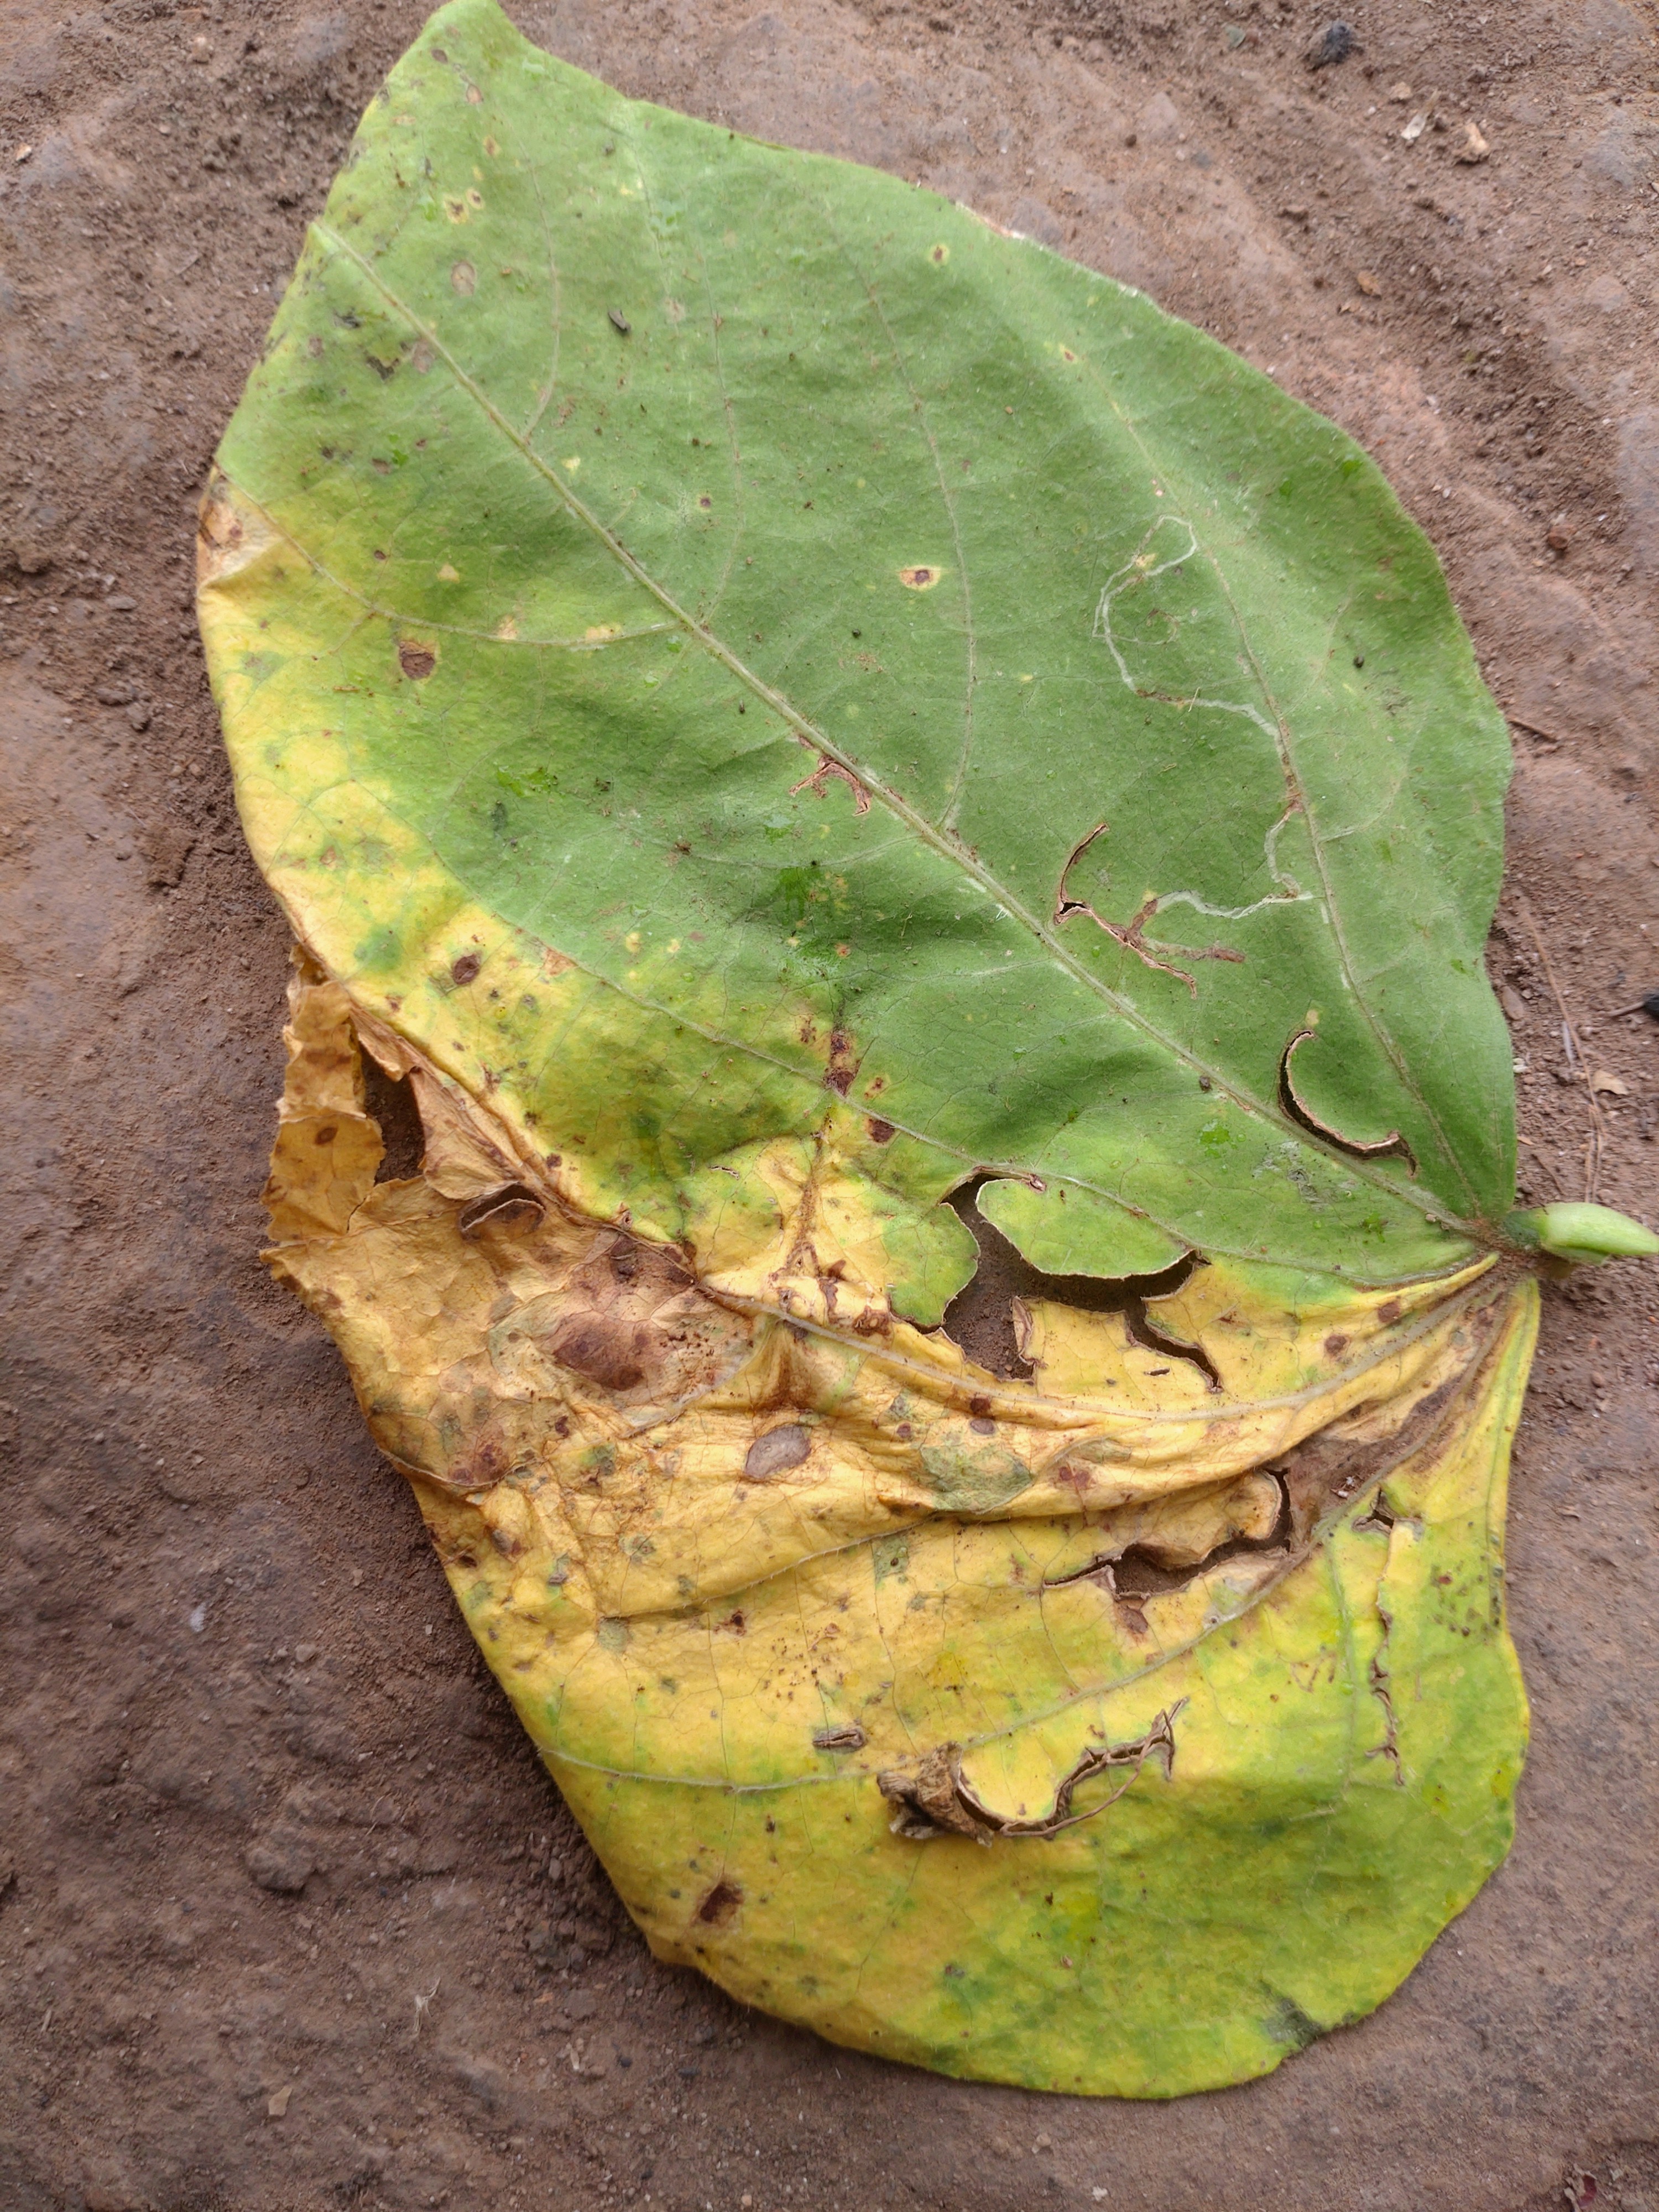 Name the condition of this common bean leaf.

anthracnose
